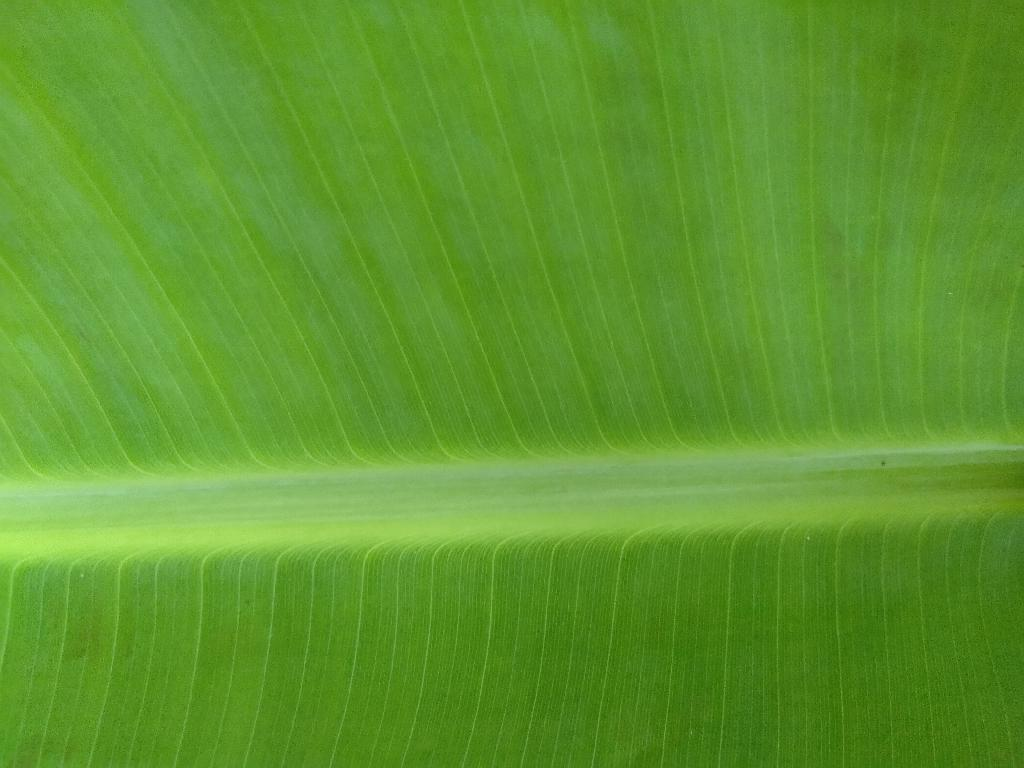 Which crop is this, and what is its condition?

banana, healthy
